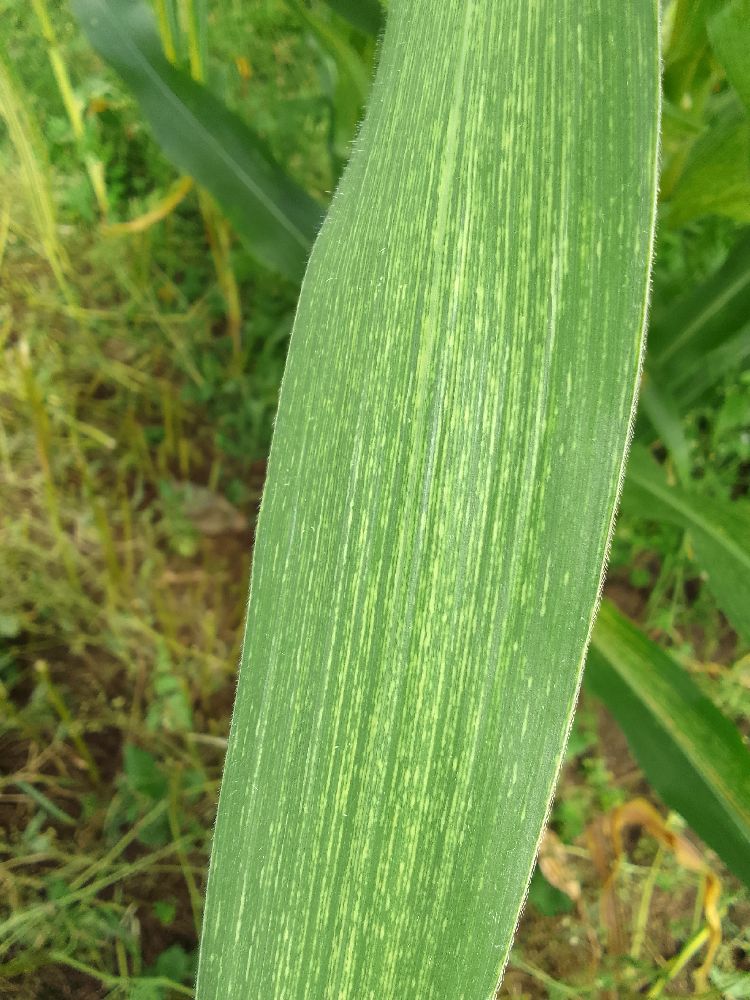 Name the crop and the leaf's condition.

maize, maize streak virus
